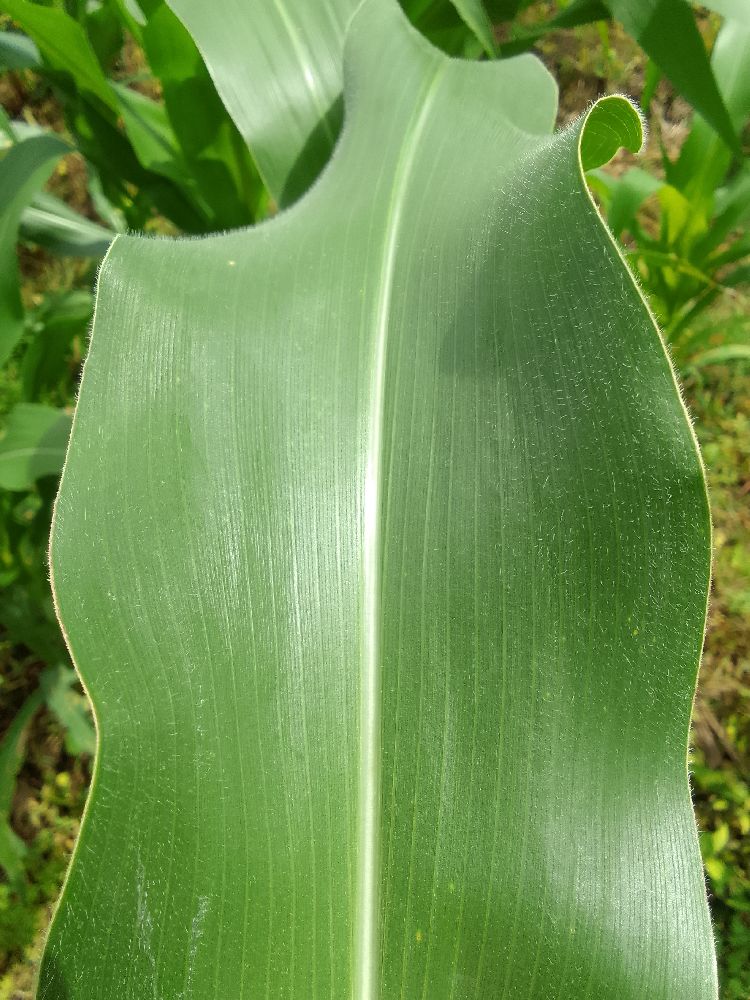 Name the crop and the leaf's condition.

maize, healthy
